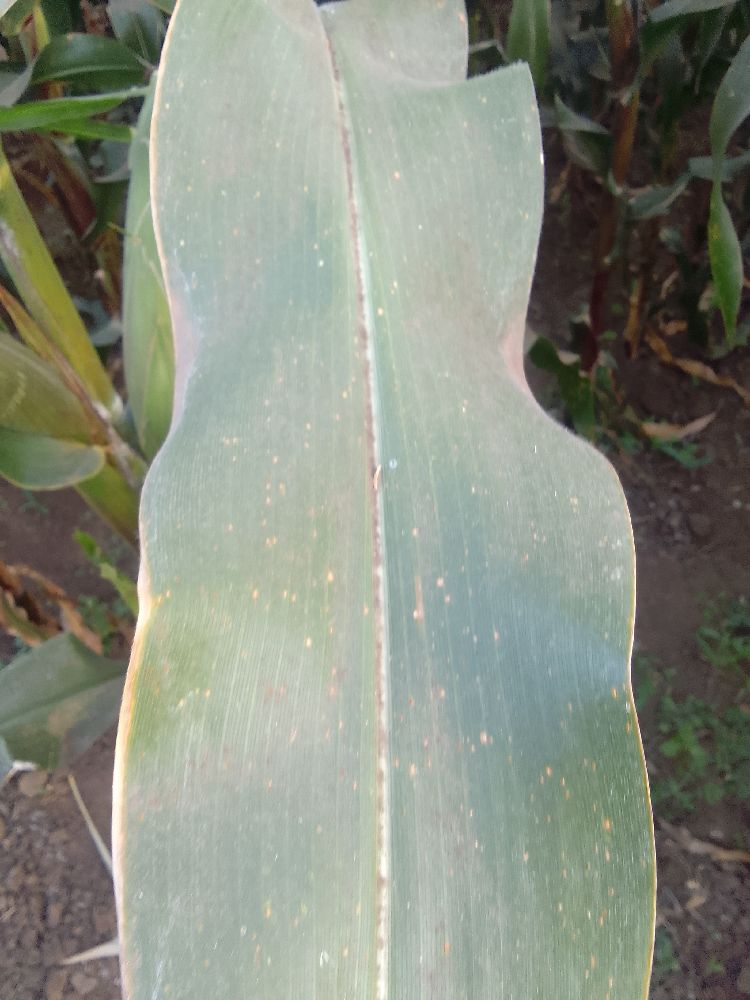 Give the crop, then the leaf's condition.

maize, healthy
